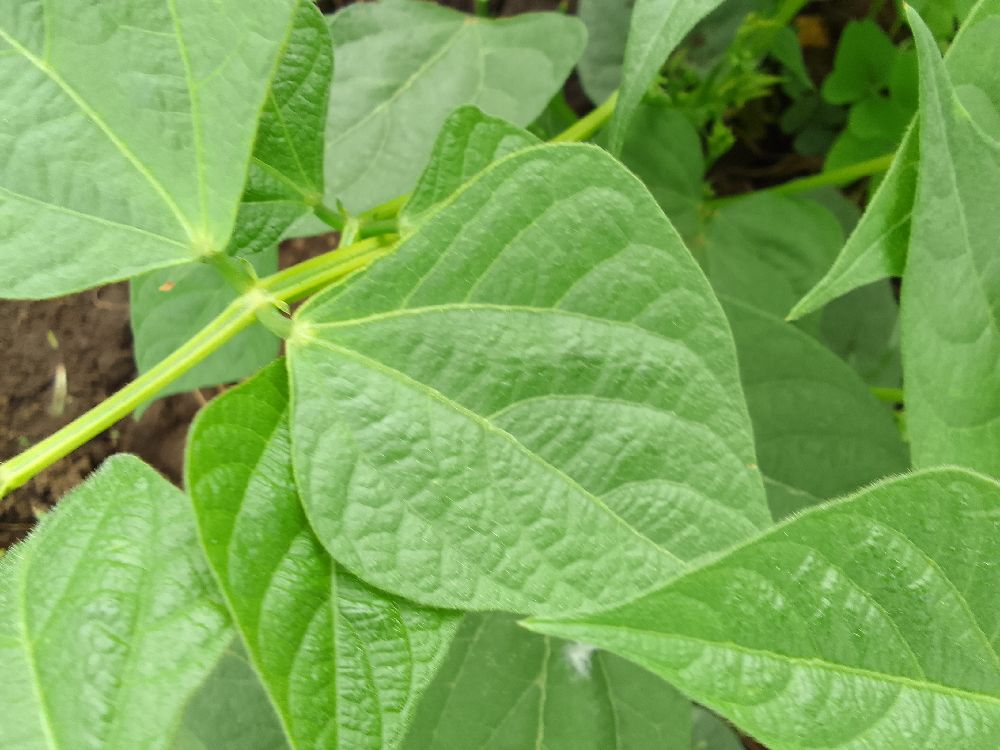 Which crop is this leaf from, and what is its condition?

common bean, healthy
